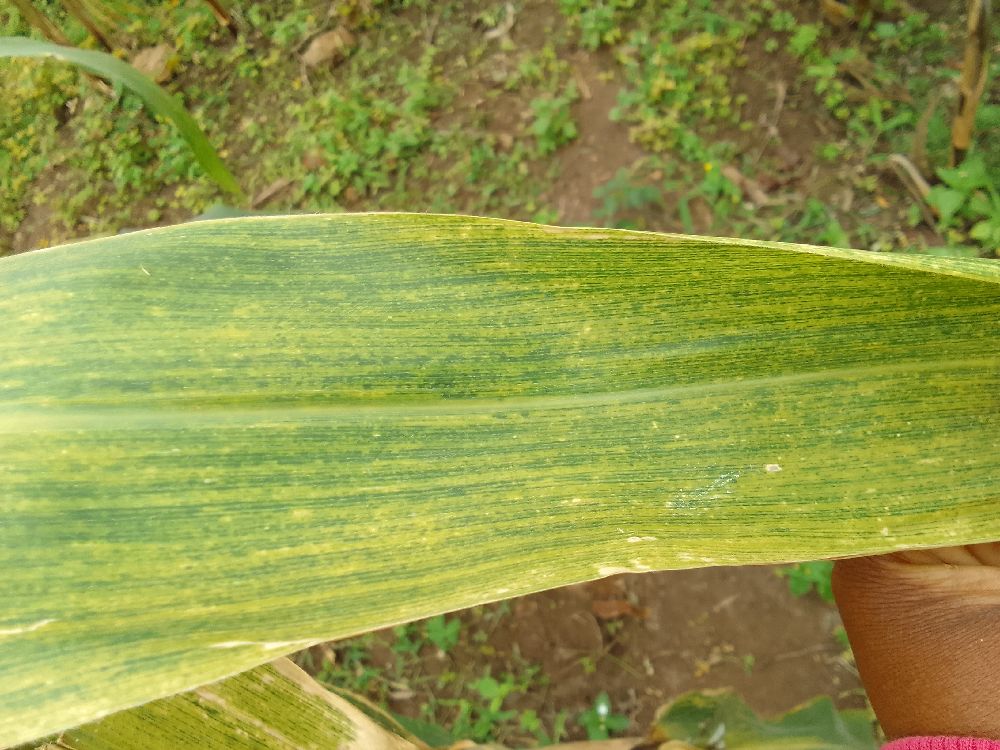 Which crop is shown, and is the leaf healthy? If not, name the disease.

maize, maize lethal necrosis
